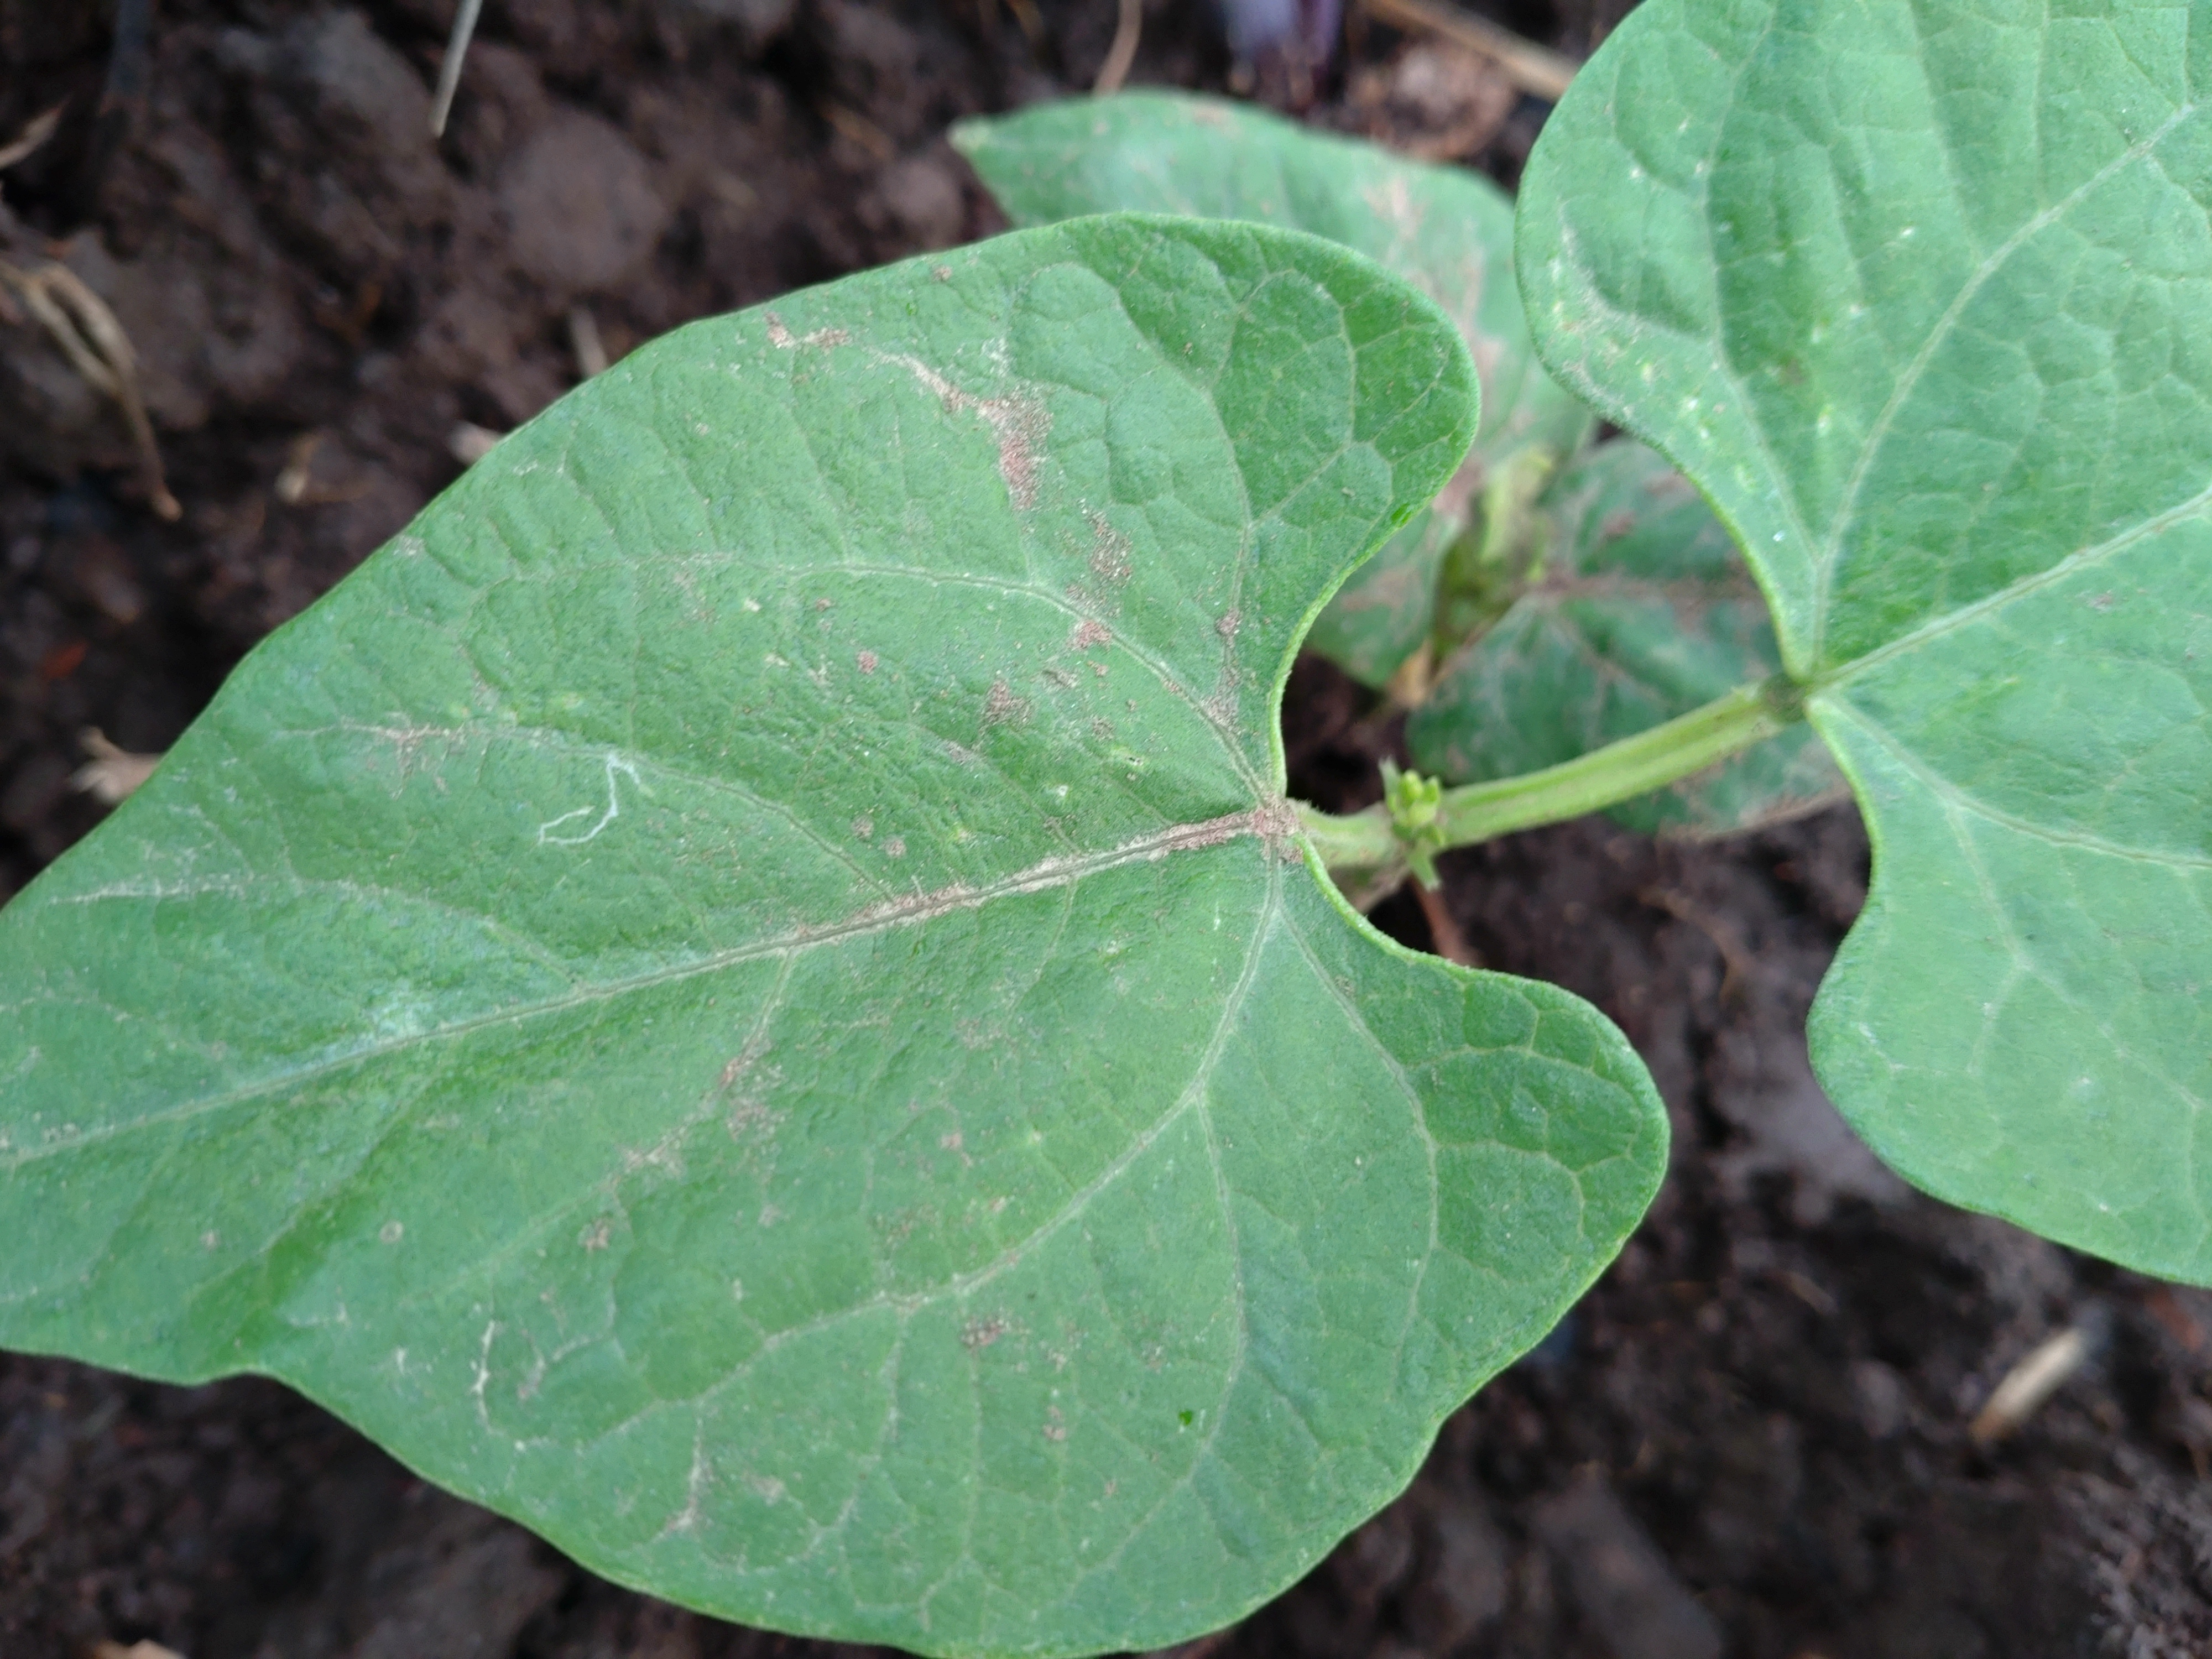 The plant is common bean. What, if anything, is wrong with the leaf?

healthy
